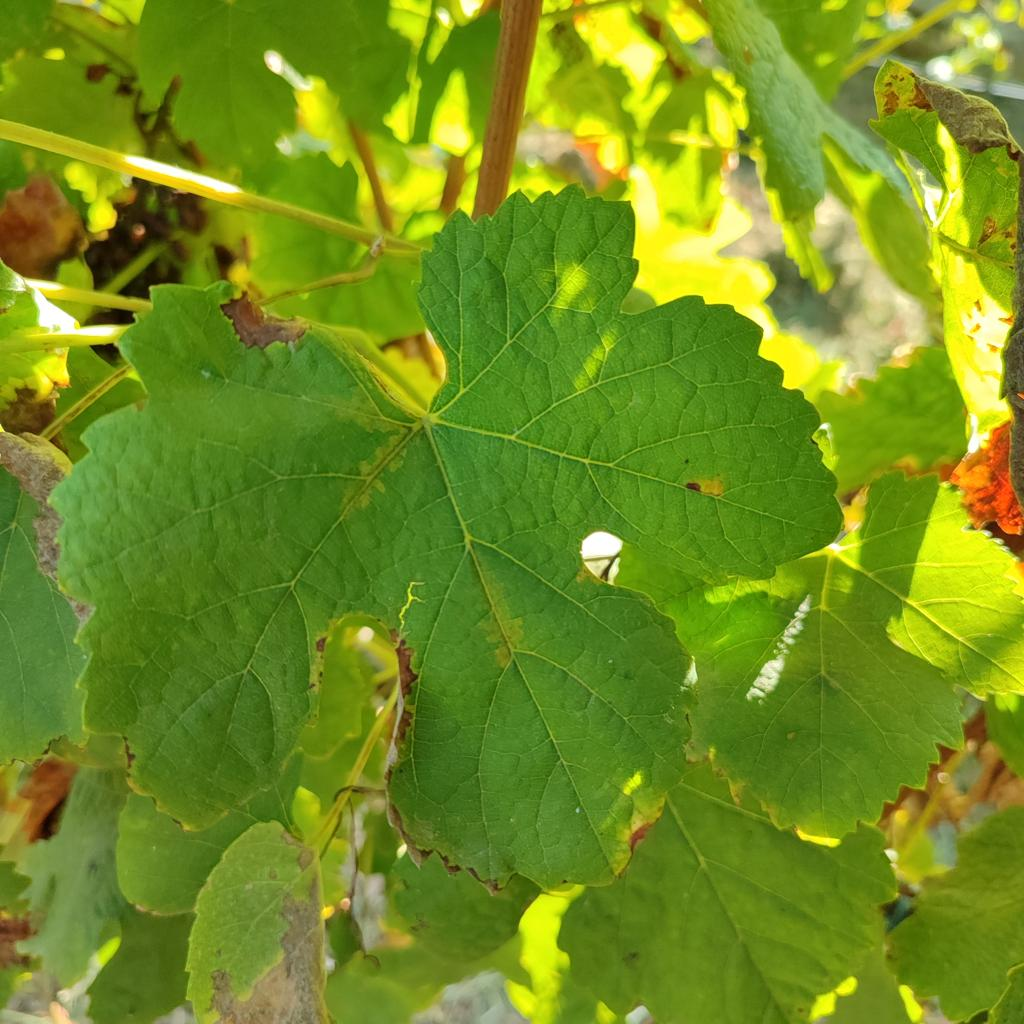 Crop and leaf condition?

grapevine, downy mildew
